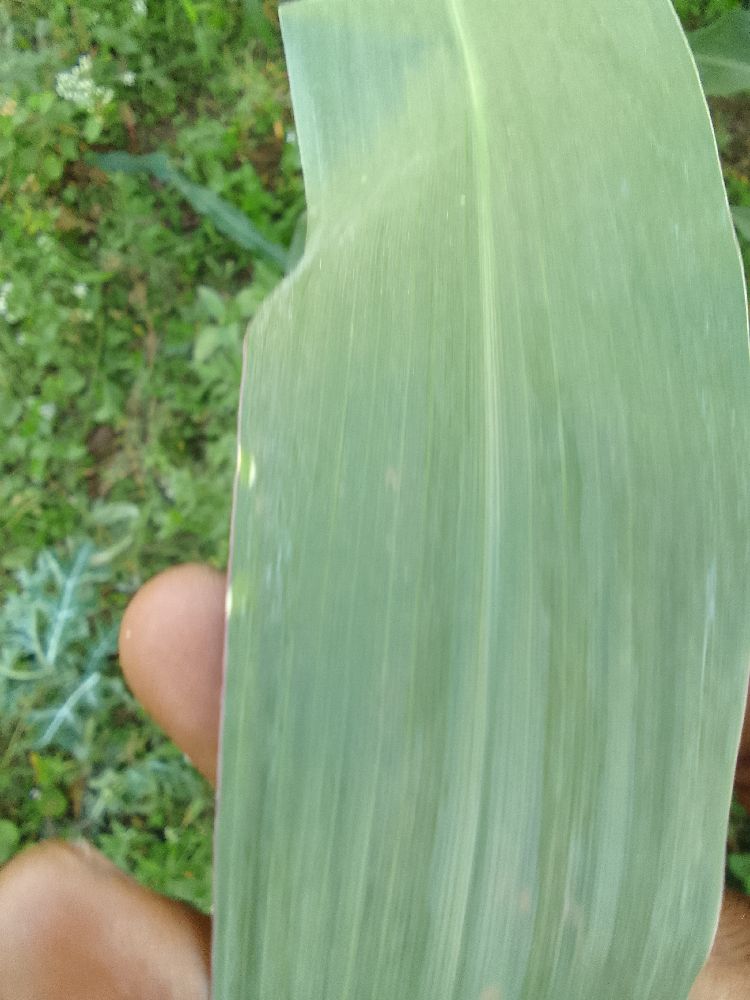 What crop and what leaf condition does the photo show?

maize, healthy
